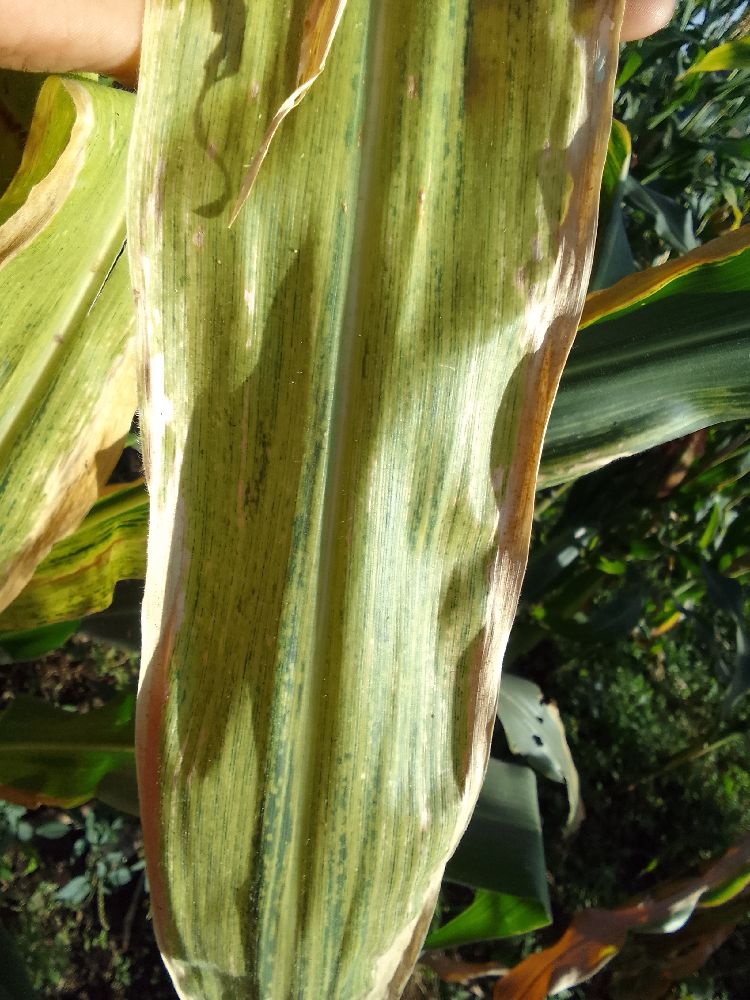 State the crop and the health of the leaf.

maize, maize lethal necrosis
